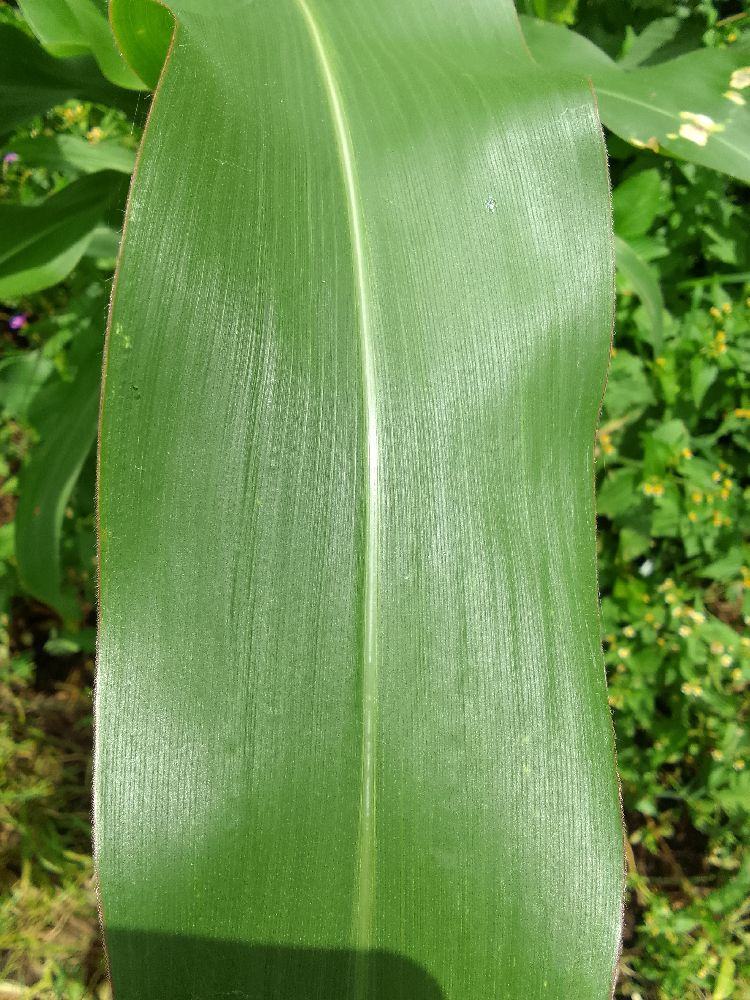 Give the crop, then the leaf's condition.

maize, healthy
